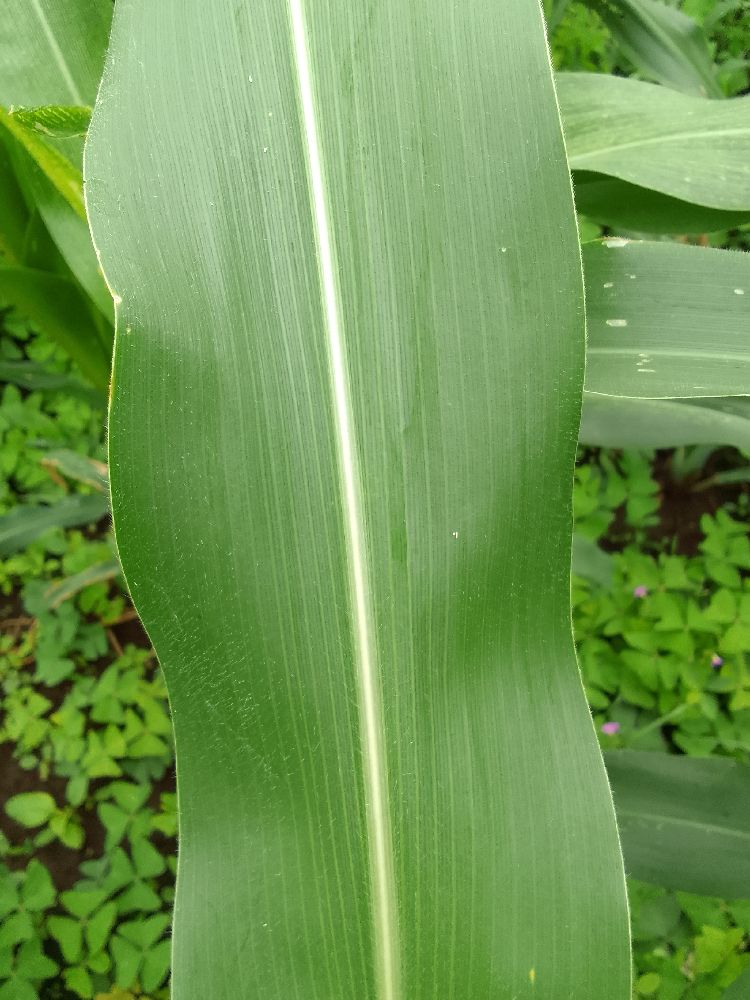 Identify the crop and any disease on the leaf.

maize, healthy
